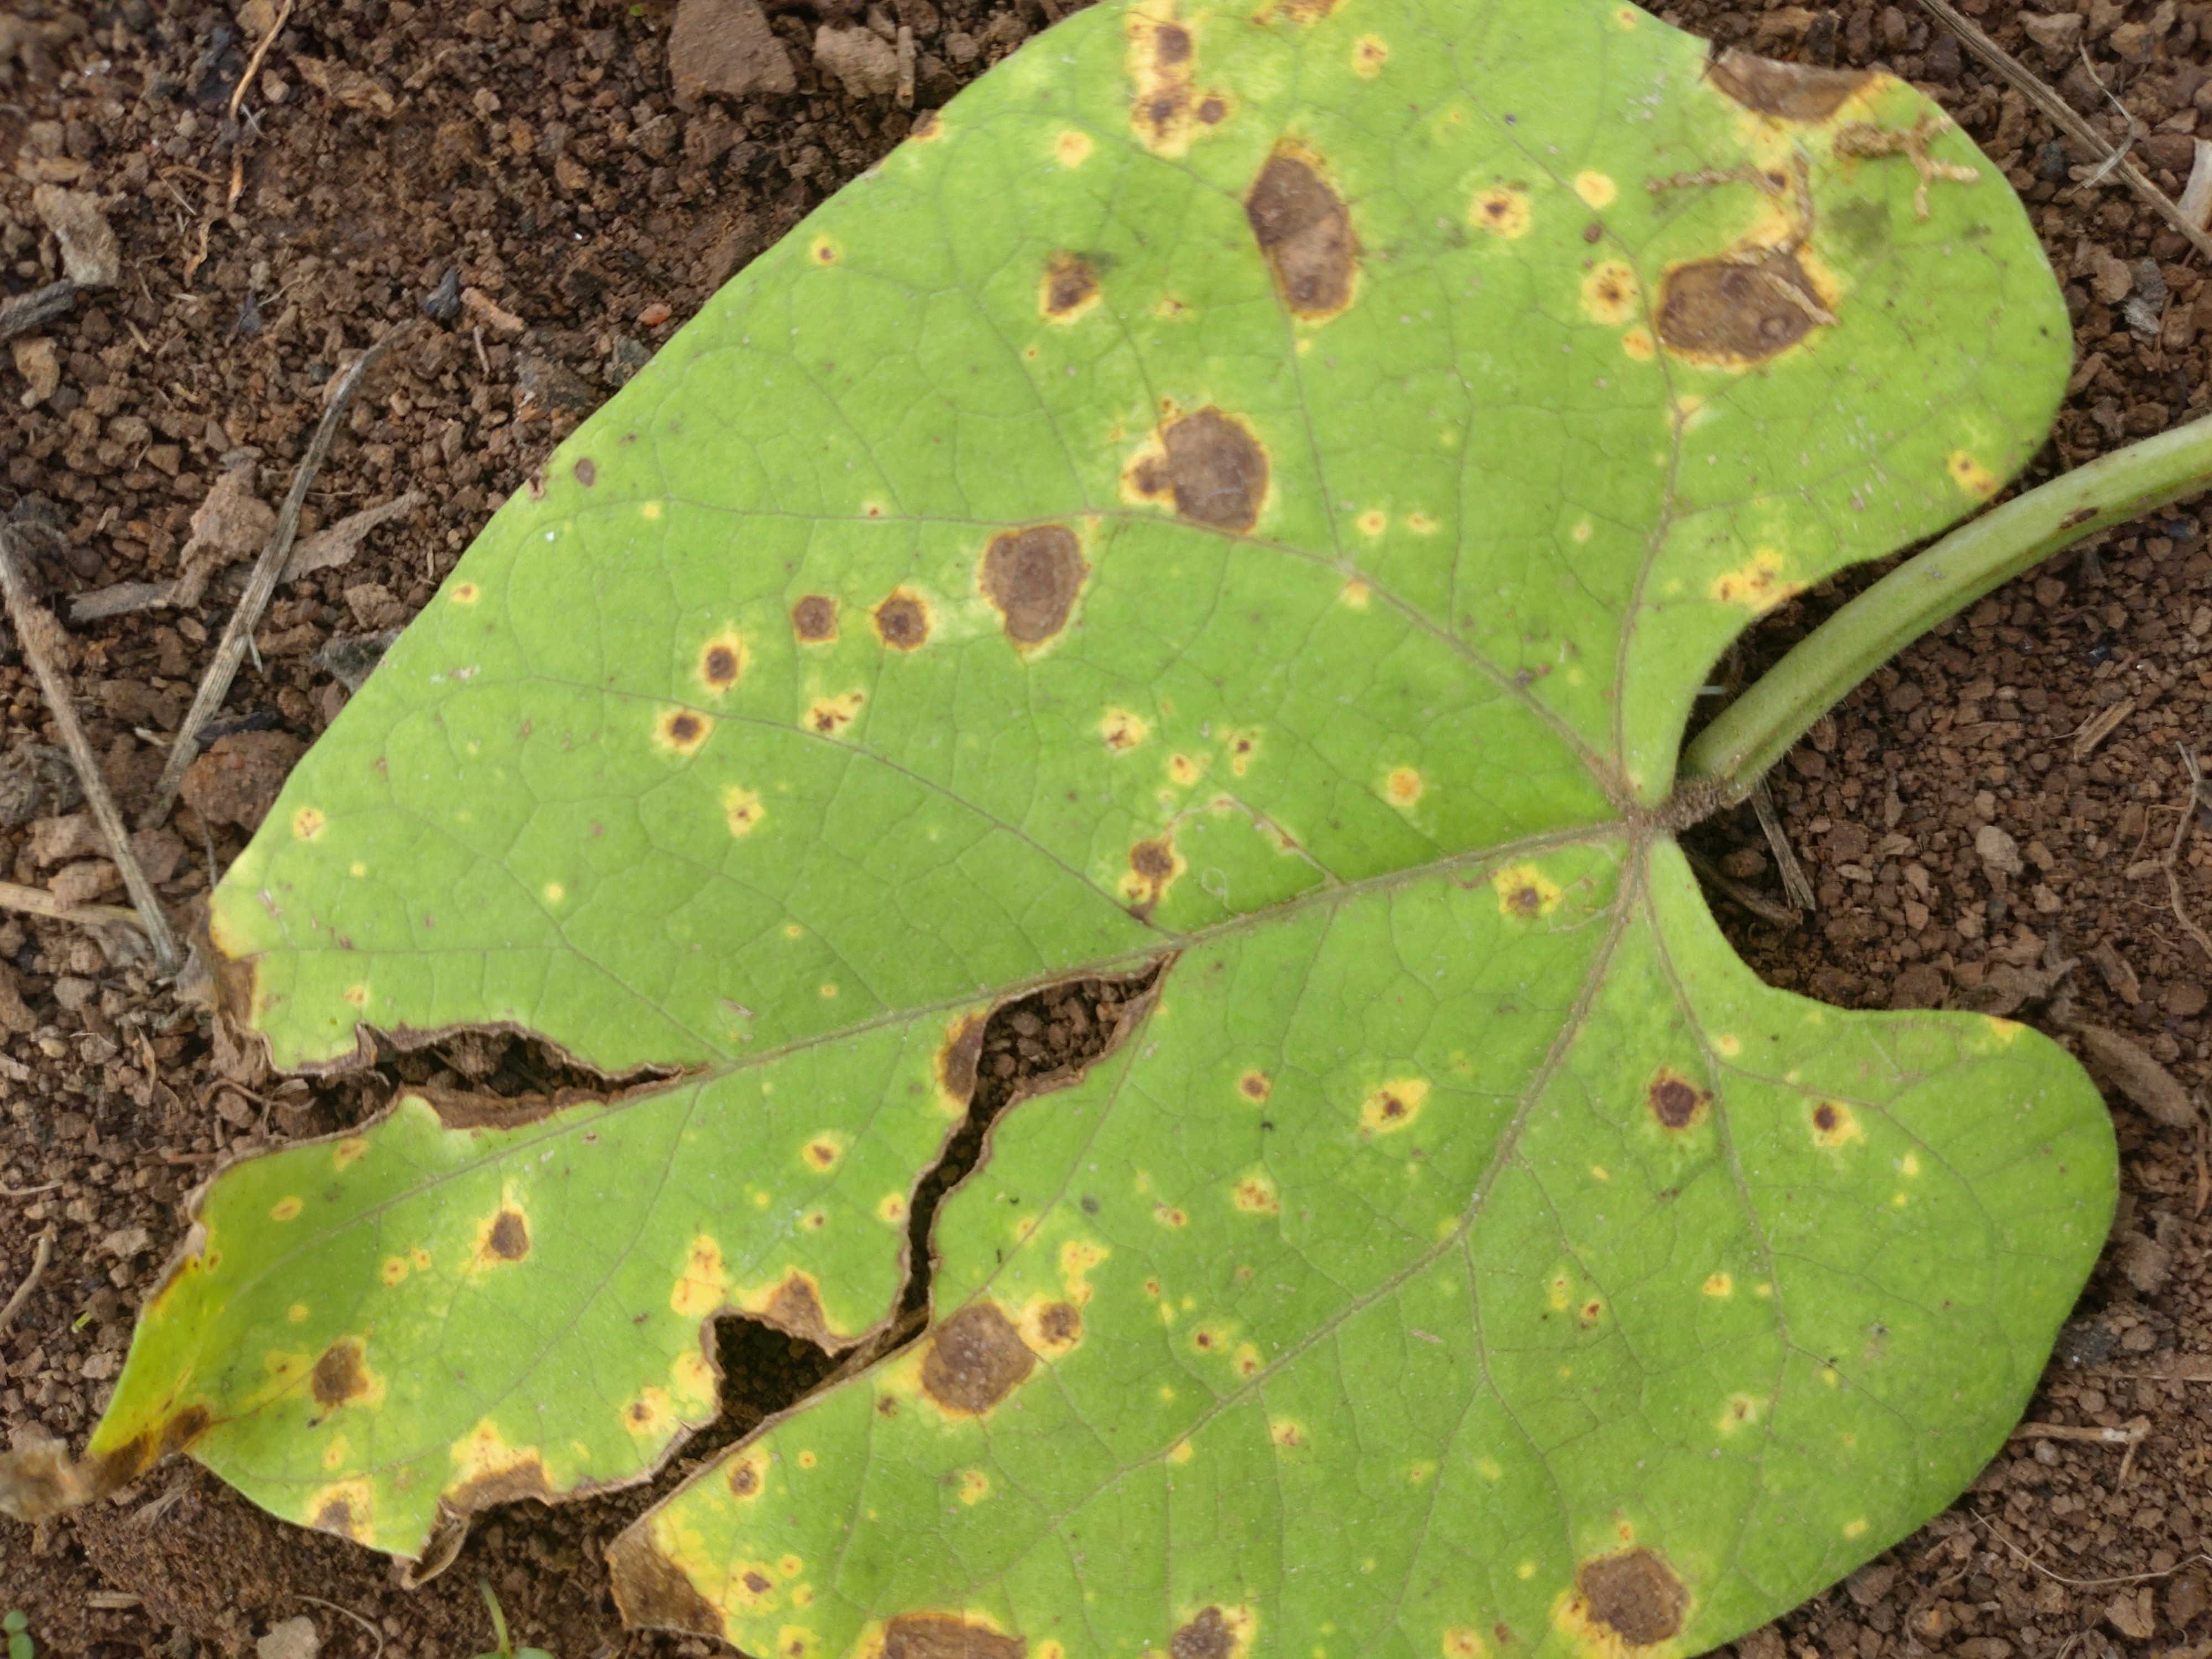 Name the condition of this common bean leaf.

rust
